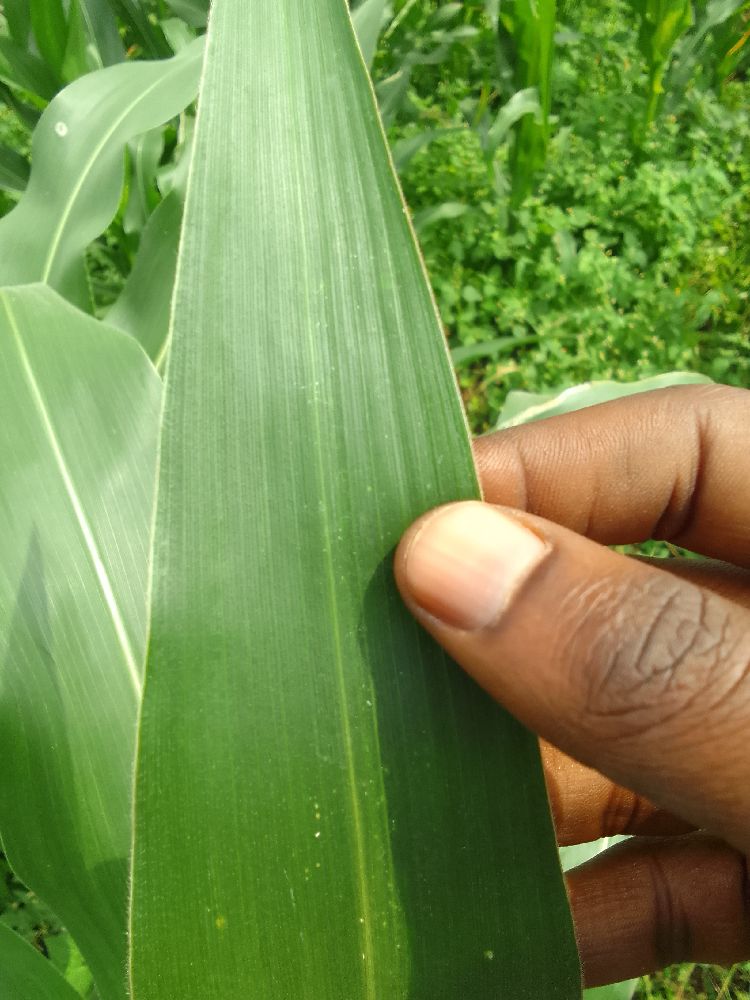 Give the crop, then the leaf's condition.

maize, healthy
